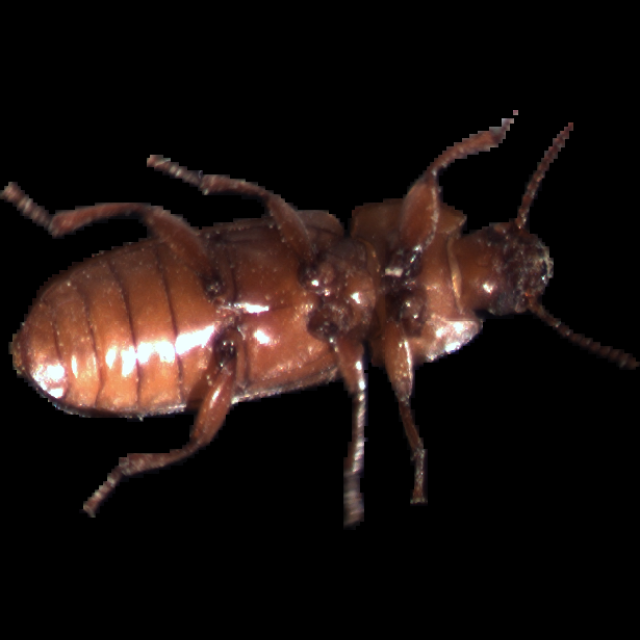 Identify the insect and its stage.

mealworm beetle
